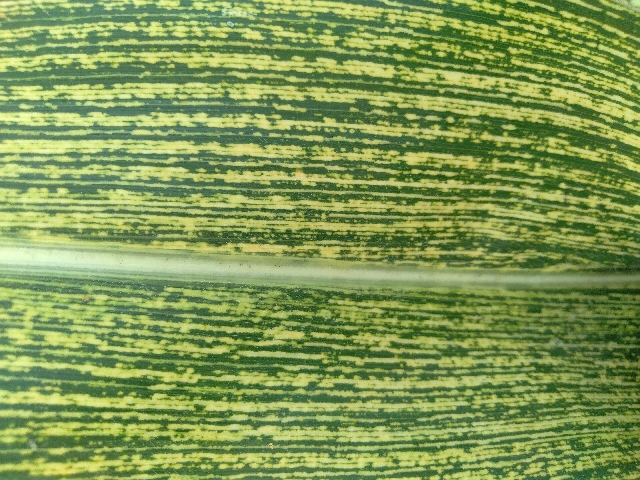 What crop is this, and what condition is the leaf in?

maize, maize streak virus
